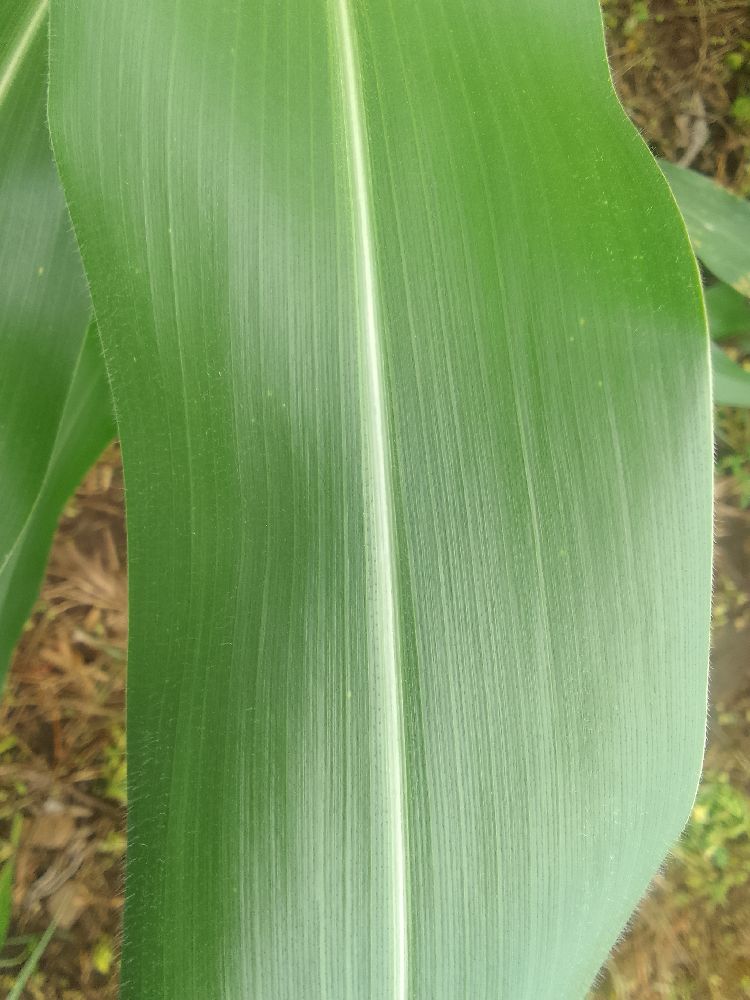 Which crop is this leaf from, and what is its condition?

maize, healthy
